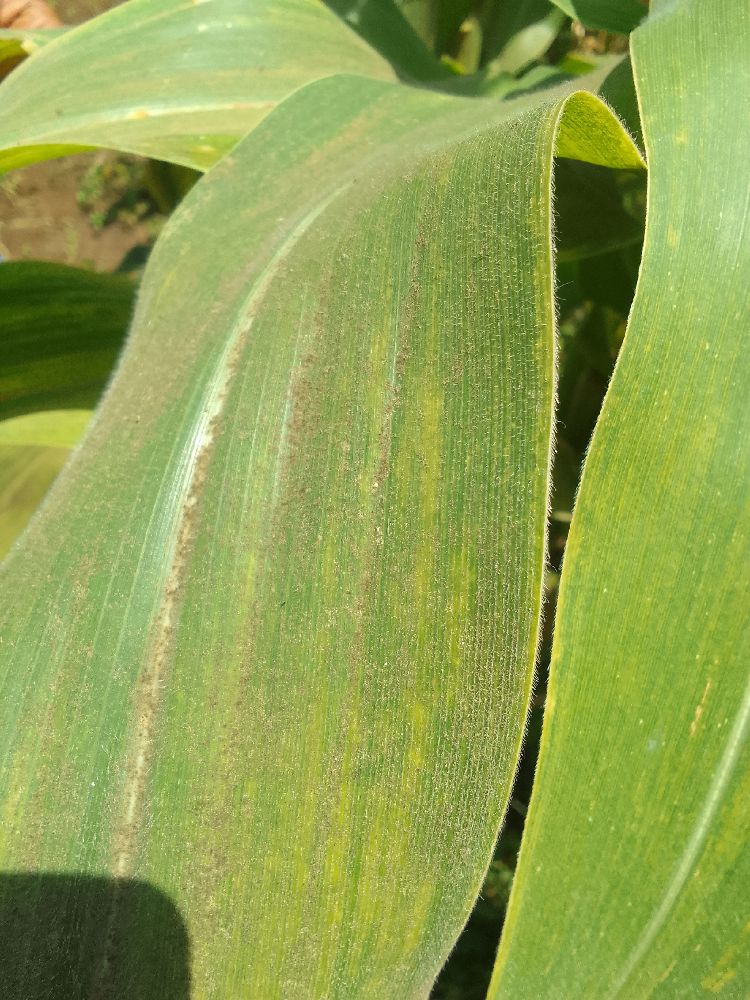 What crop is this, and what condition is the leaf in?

maize, maize lethal necrosis
